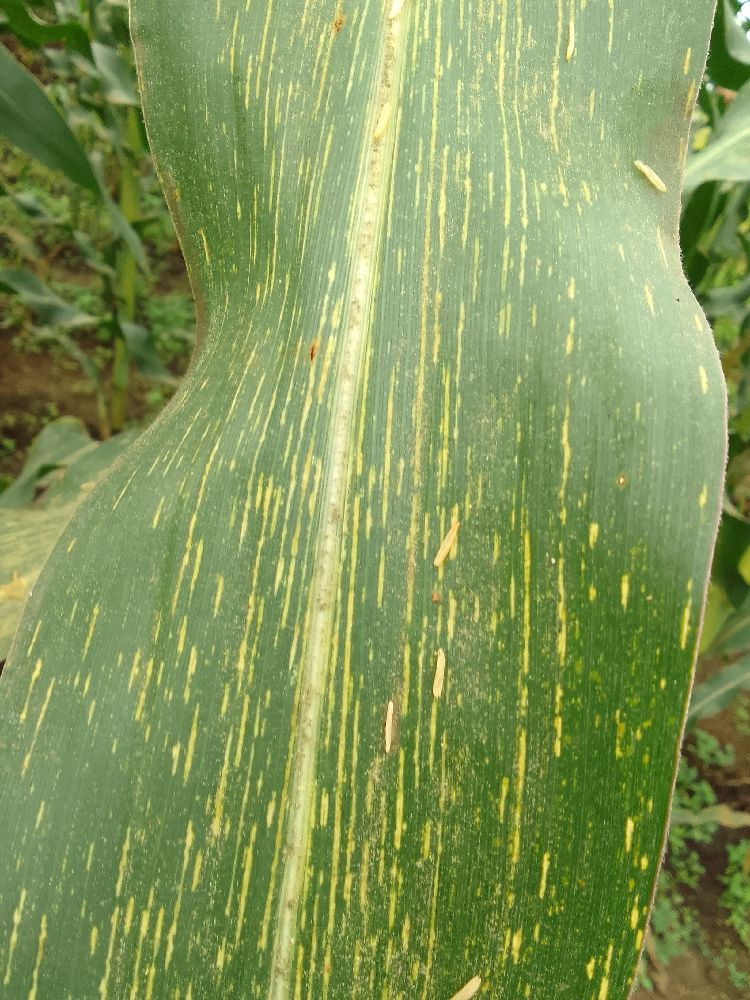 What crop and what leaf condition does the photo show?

maize, maize streak virus
